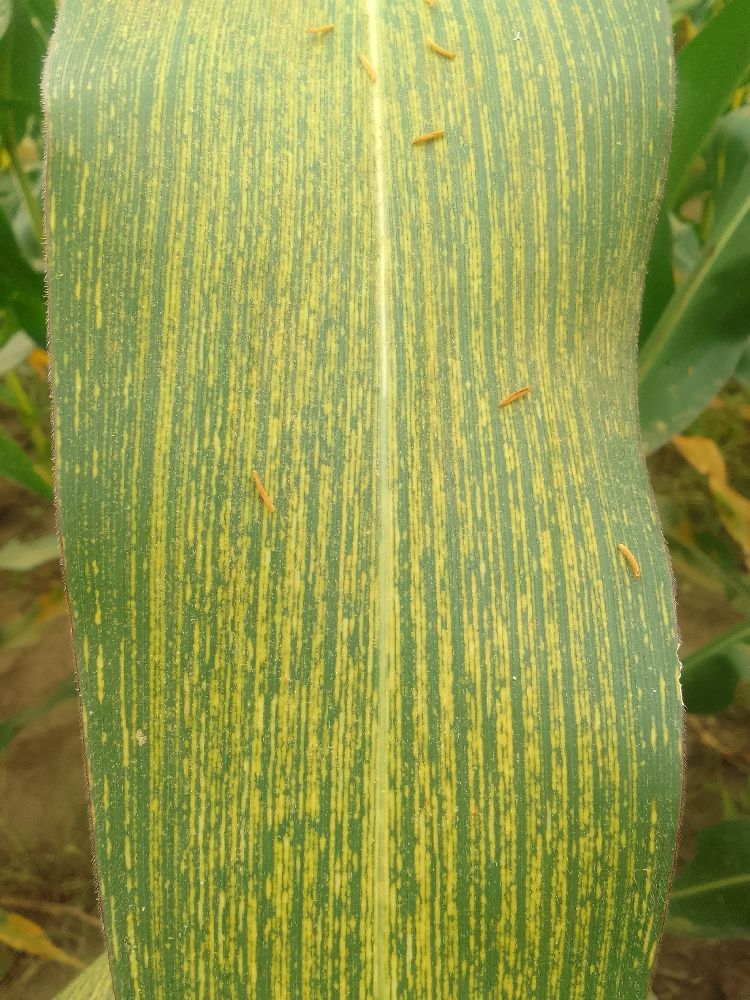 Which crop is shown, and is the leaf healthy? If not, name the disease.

maize, maize streak virus
